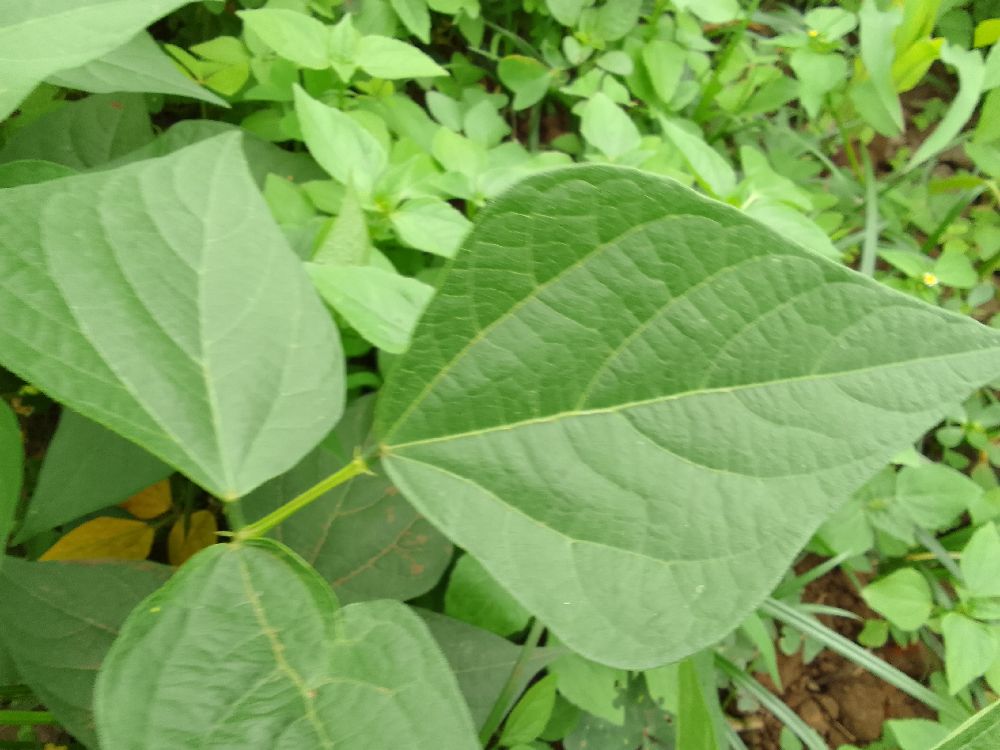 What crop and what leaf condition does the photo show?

common bean, healthy
